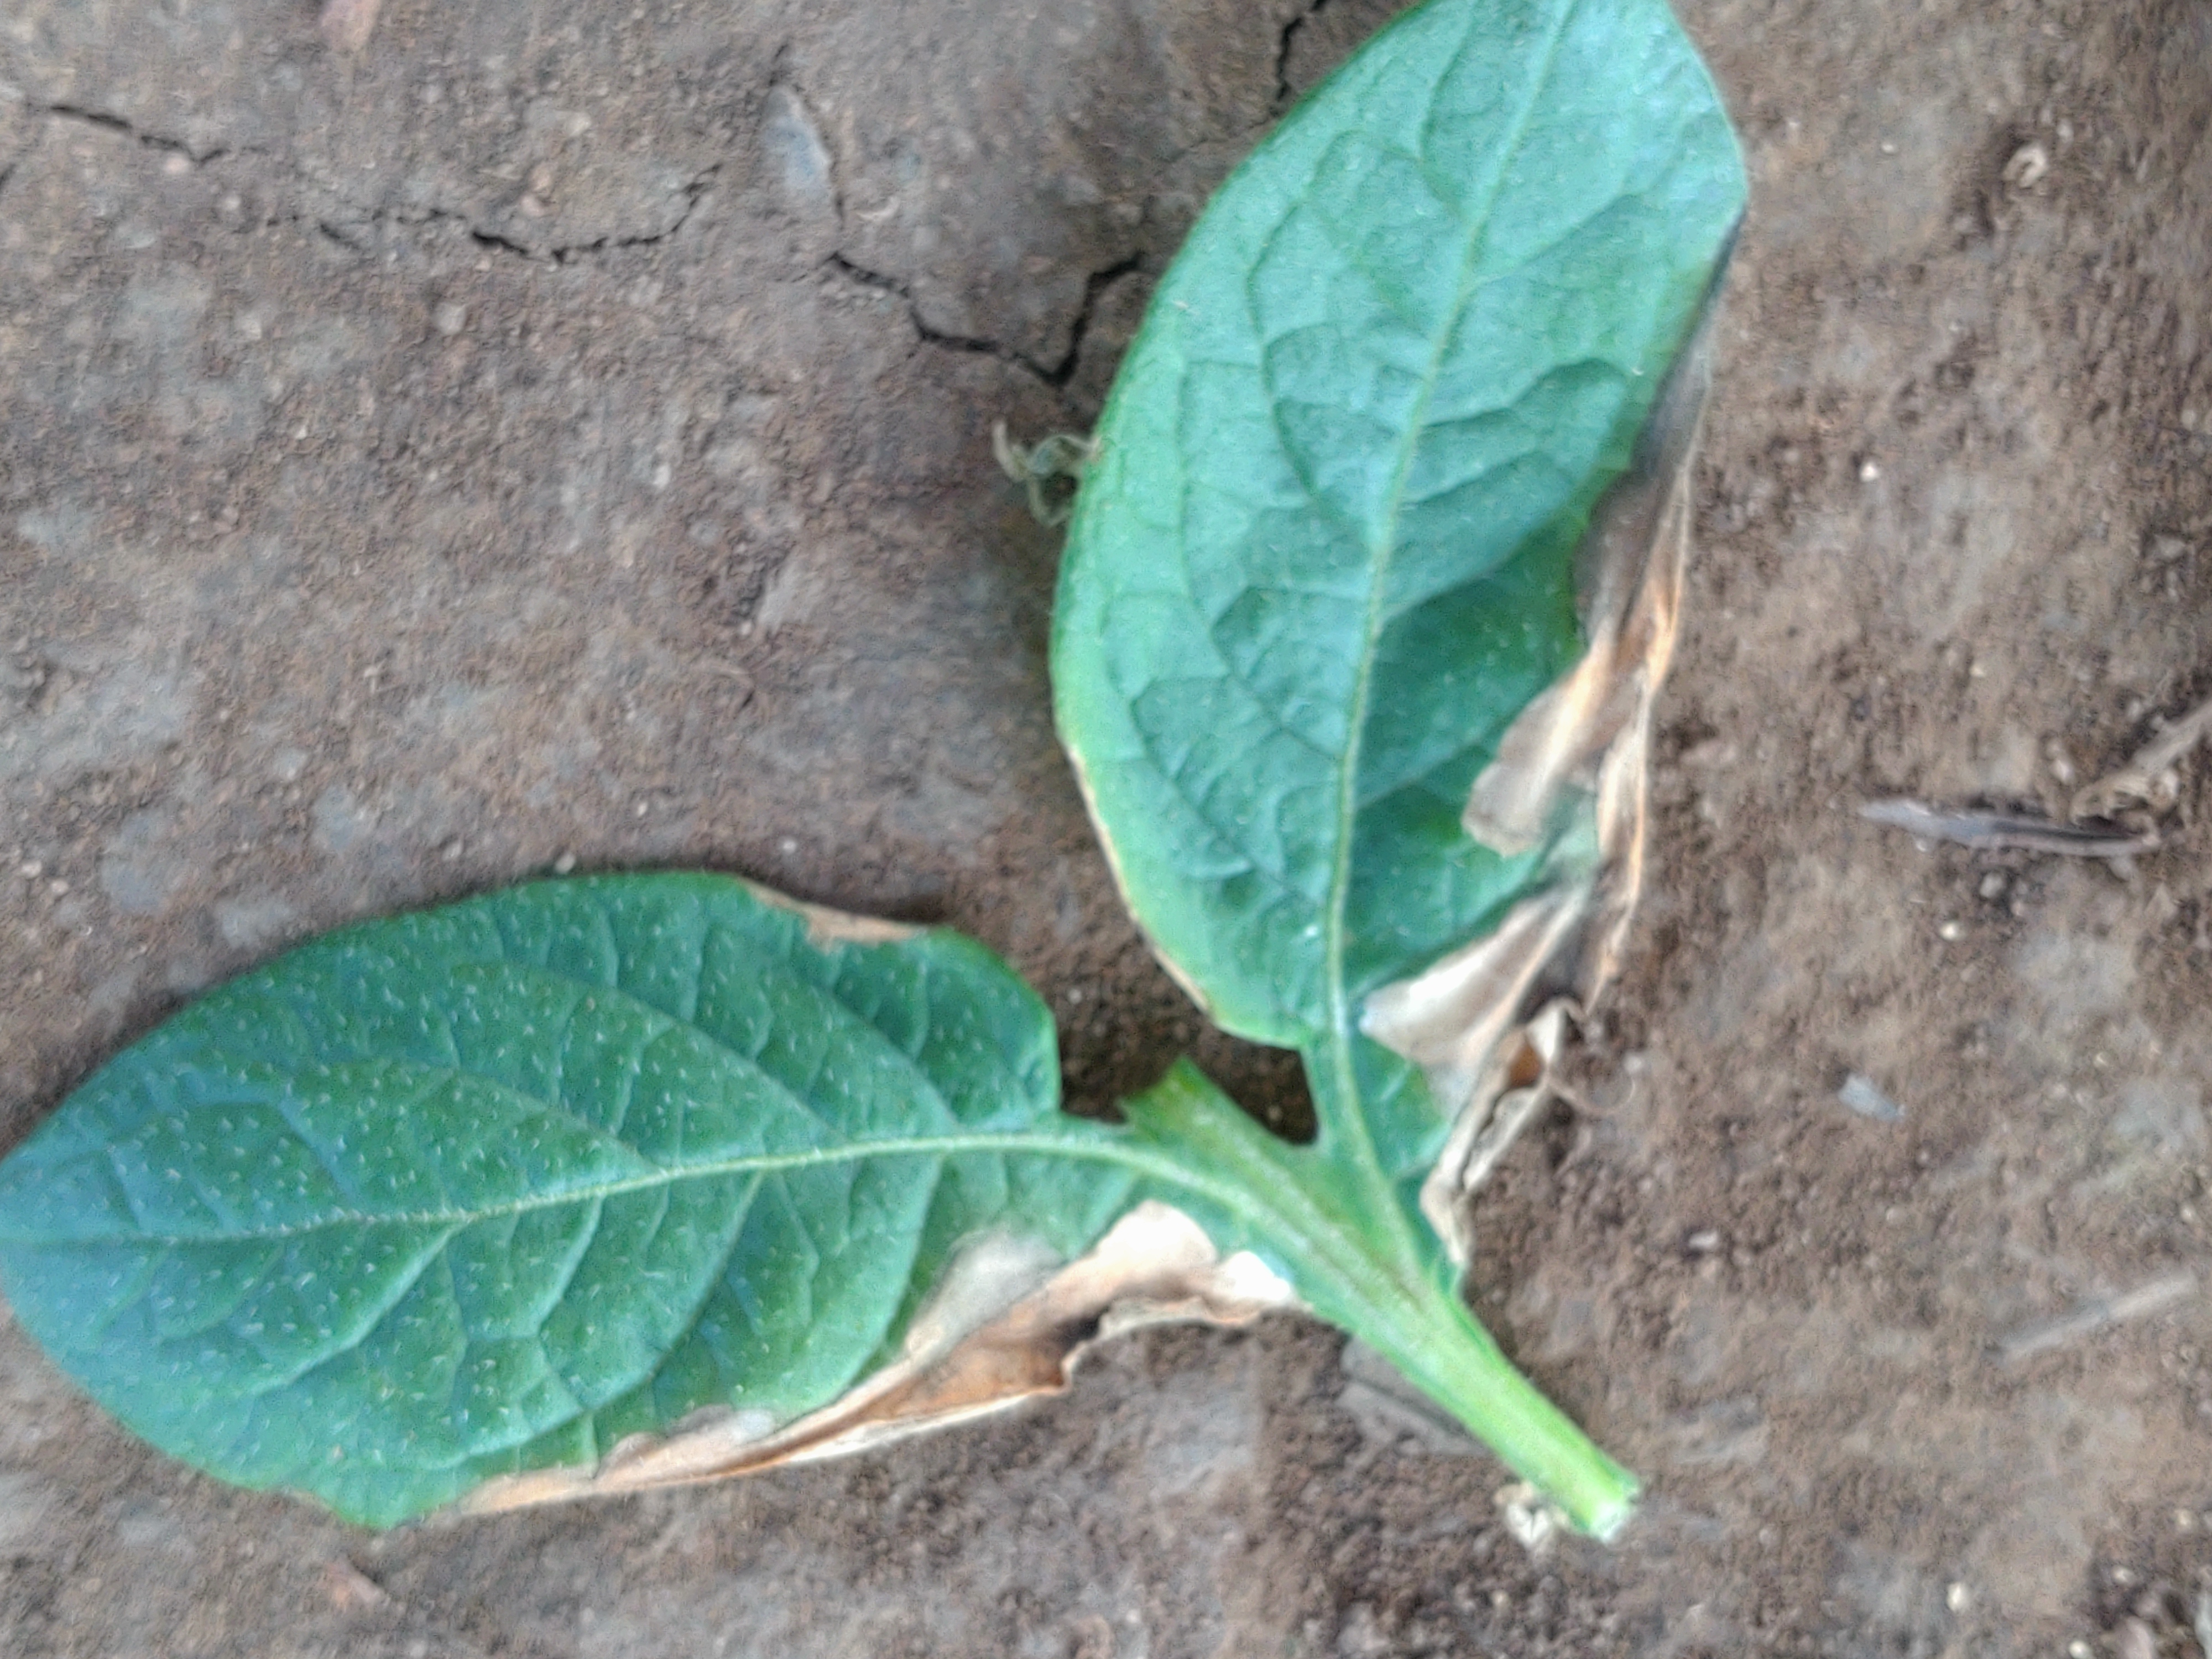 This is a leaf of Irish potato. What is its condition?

early blight
